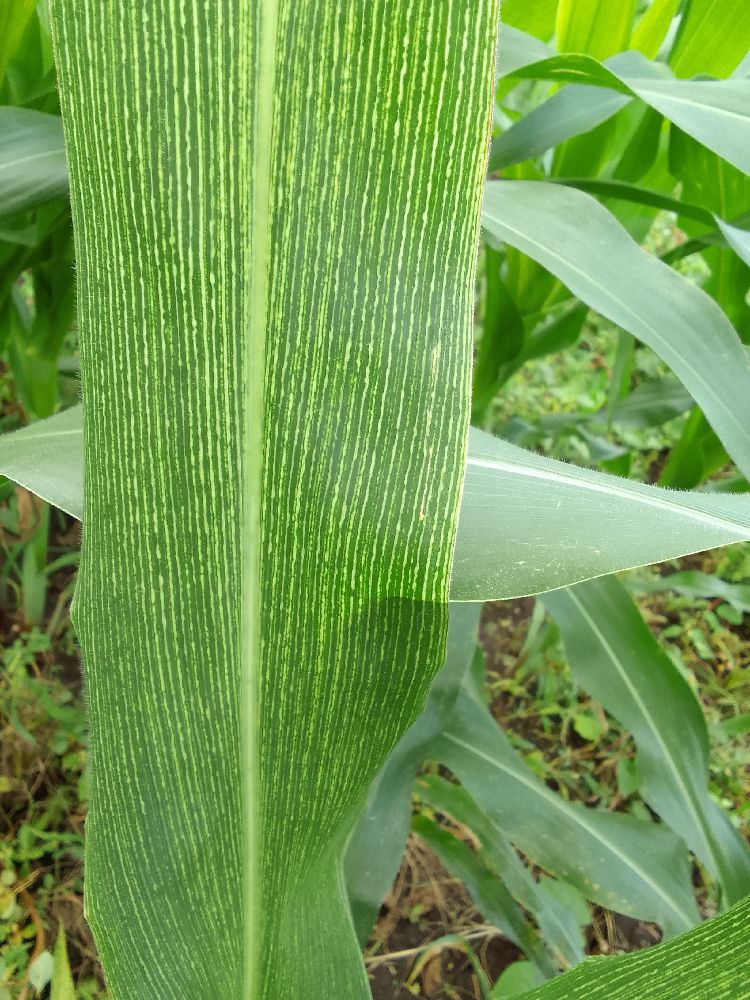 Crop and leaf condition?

maize, maize streak virus
